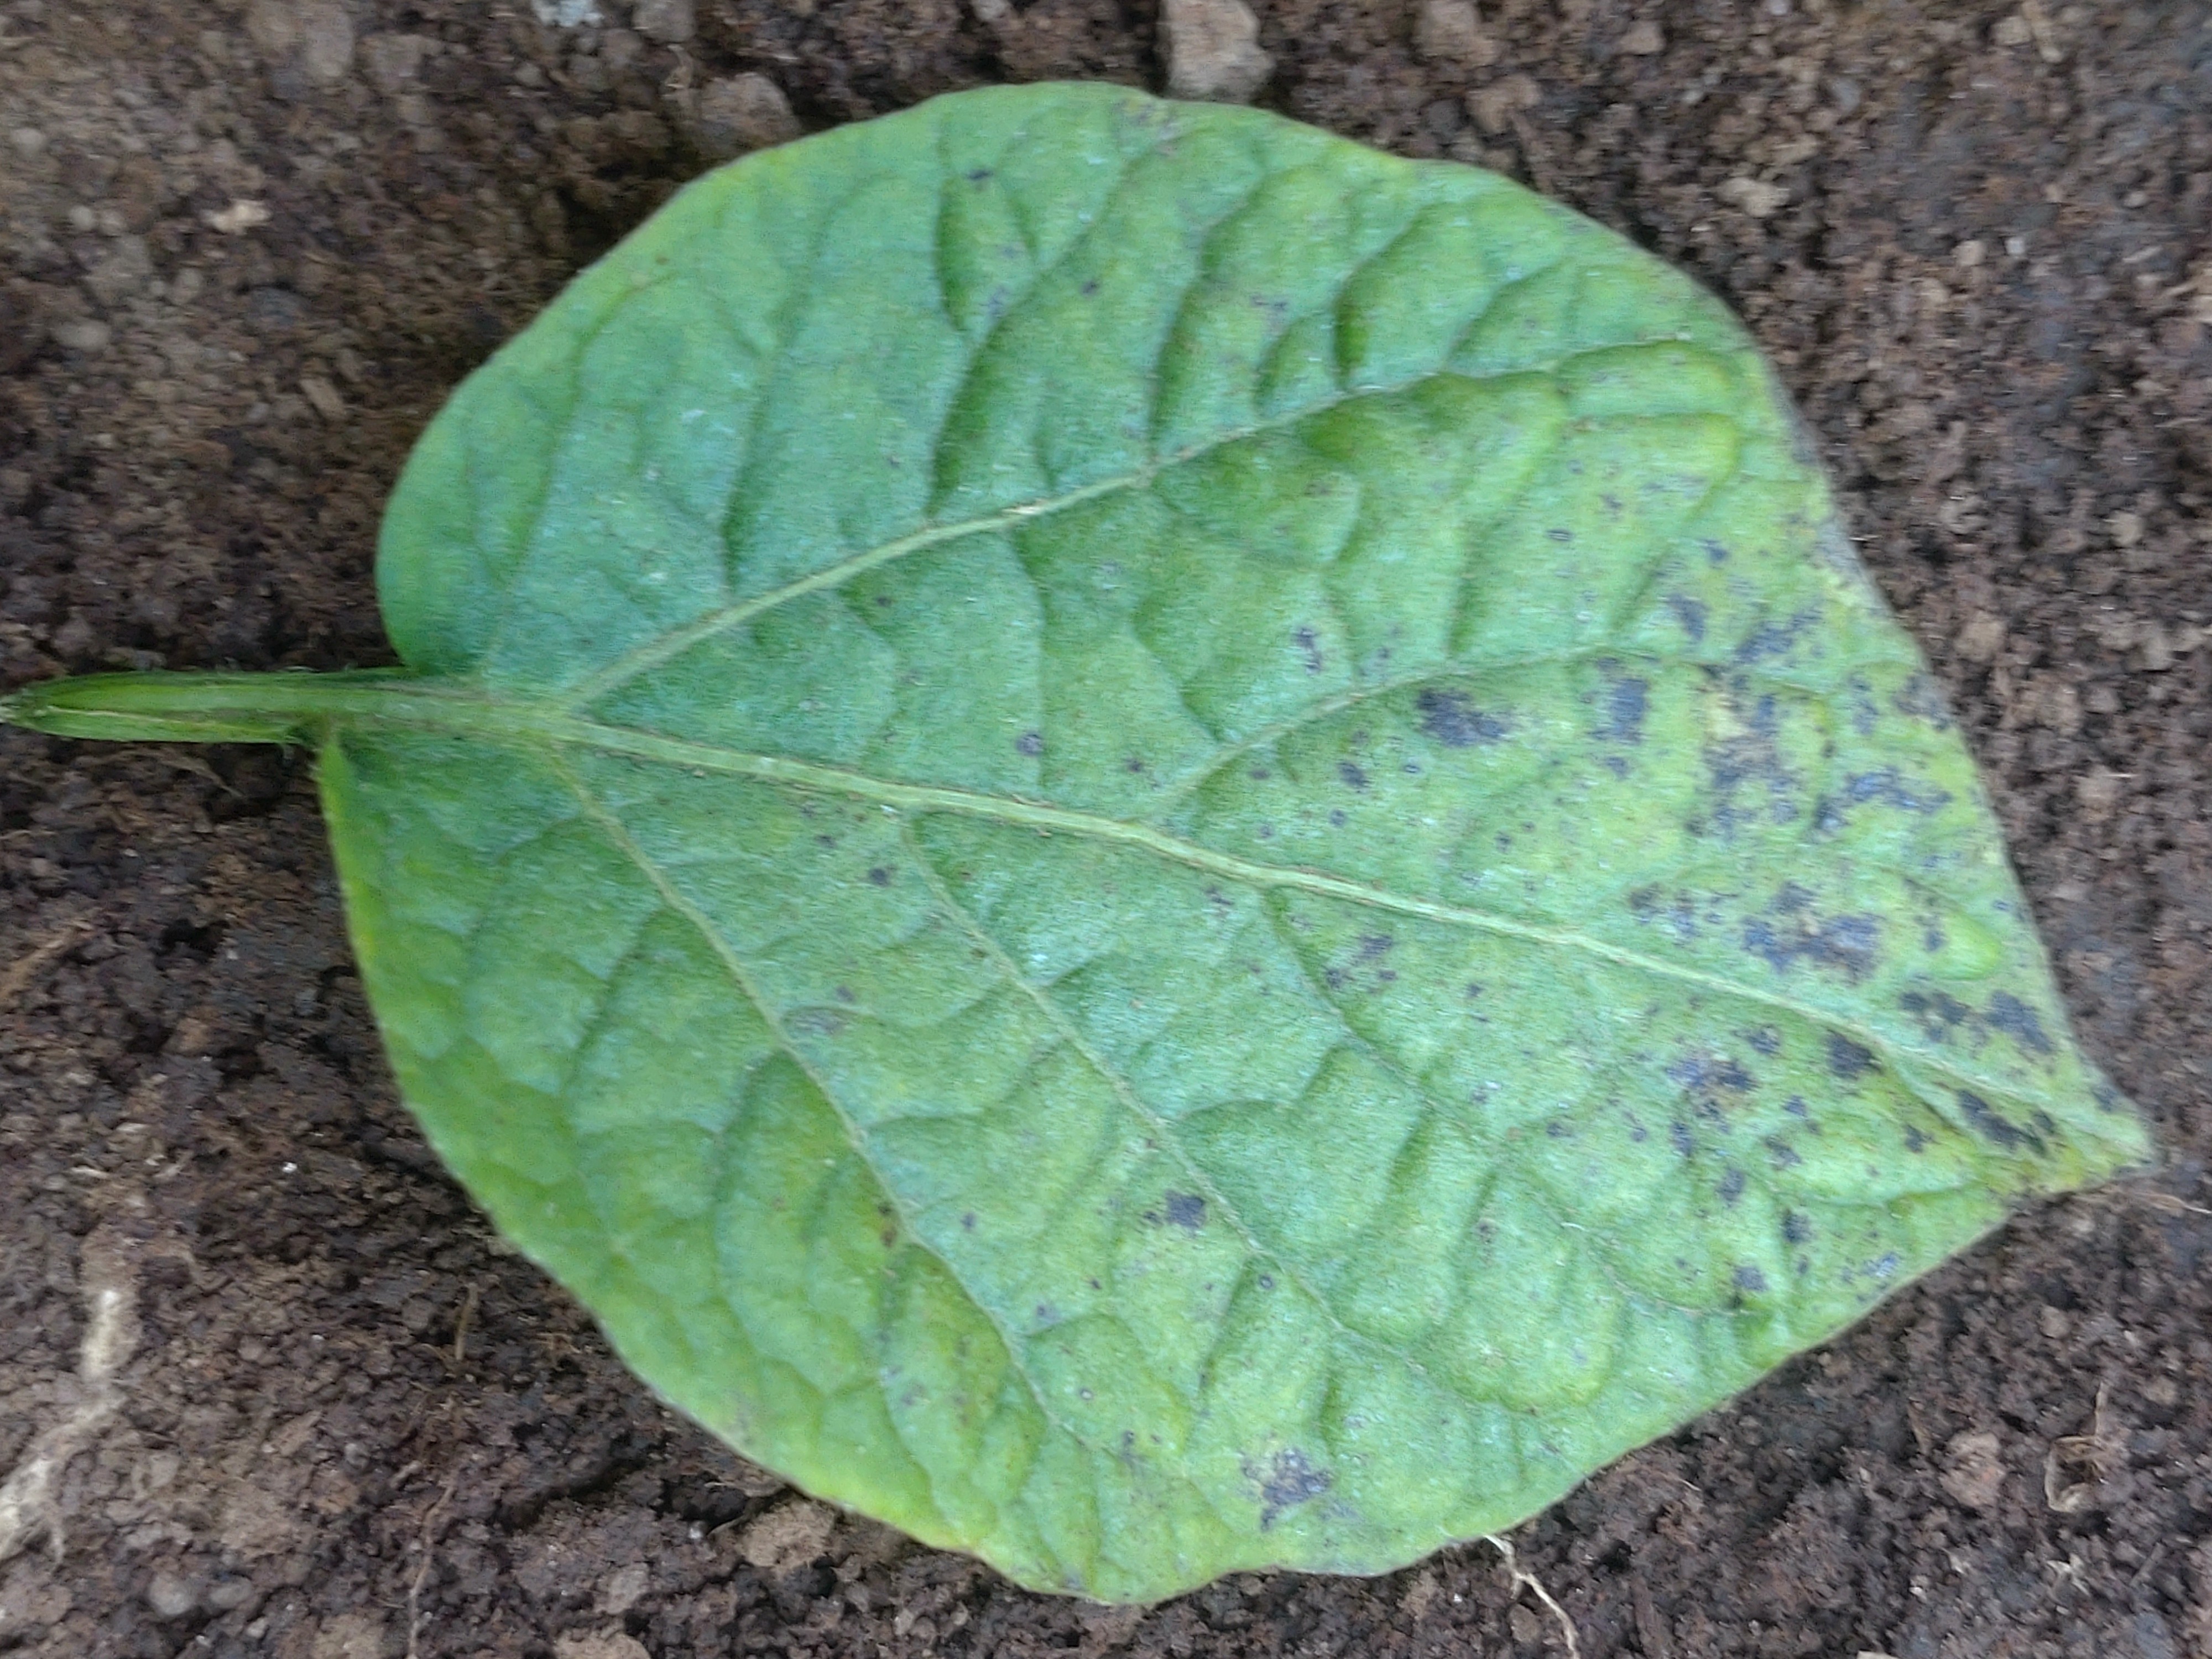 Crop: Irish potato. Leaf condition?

late blight
